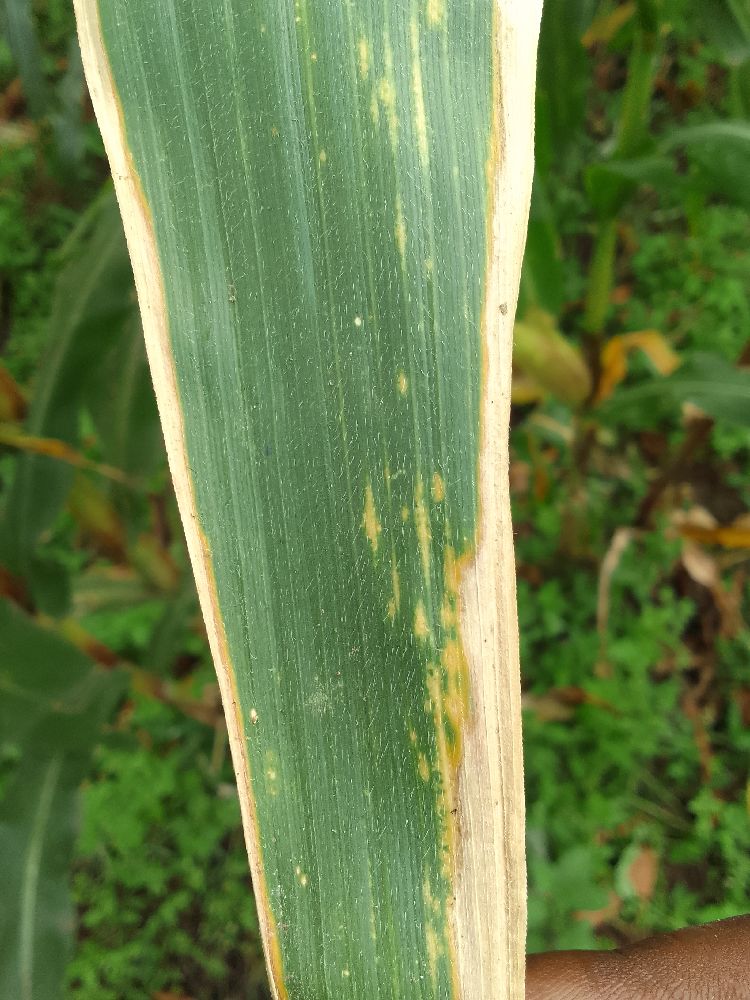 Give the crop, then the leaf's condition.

maize, maize lethal necrosis
